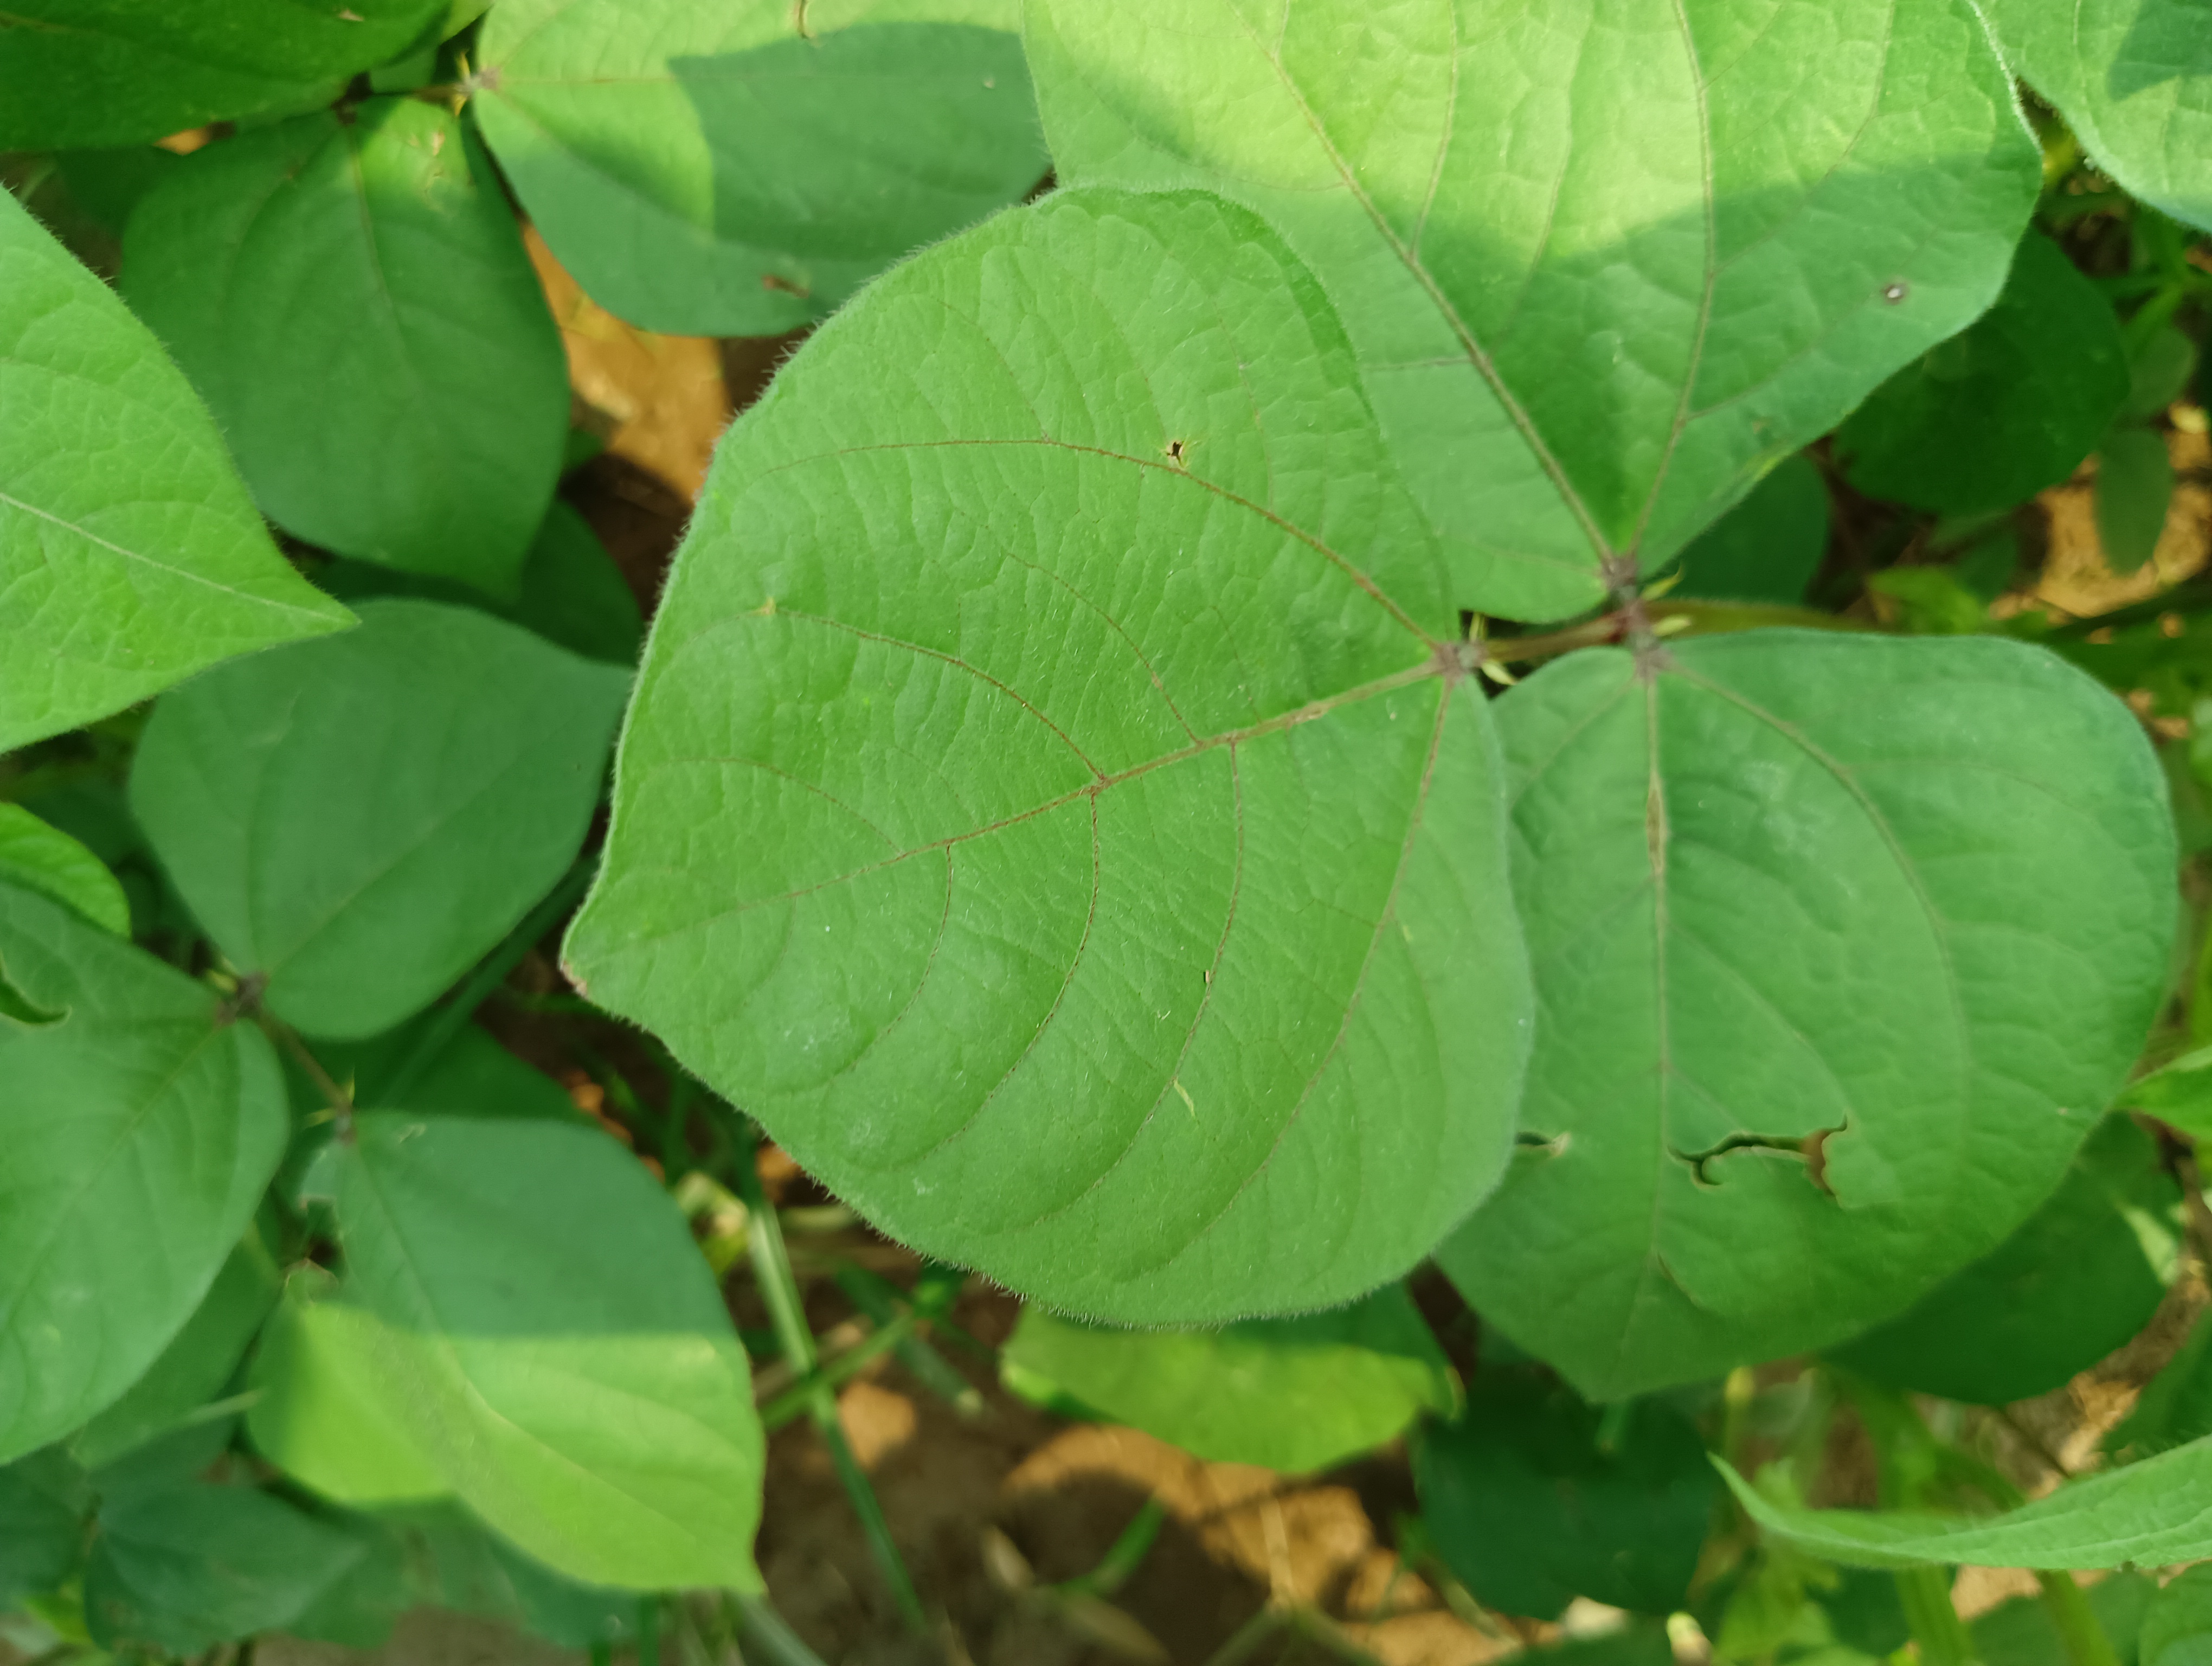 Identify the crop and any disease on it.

mungbean, healthy
